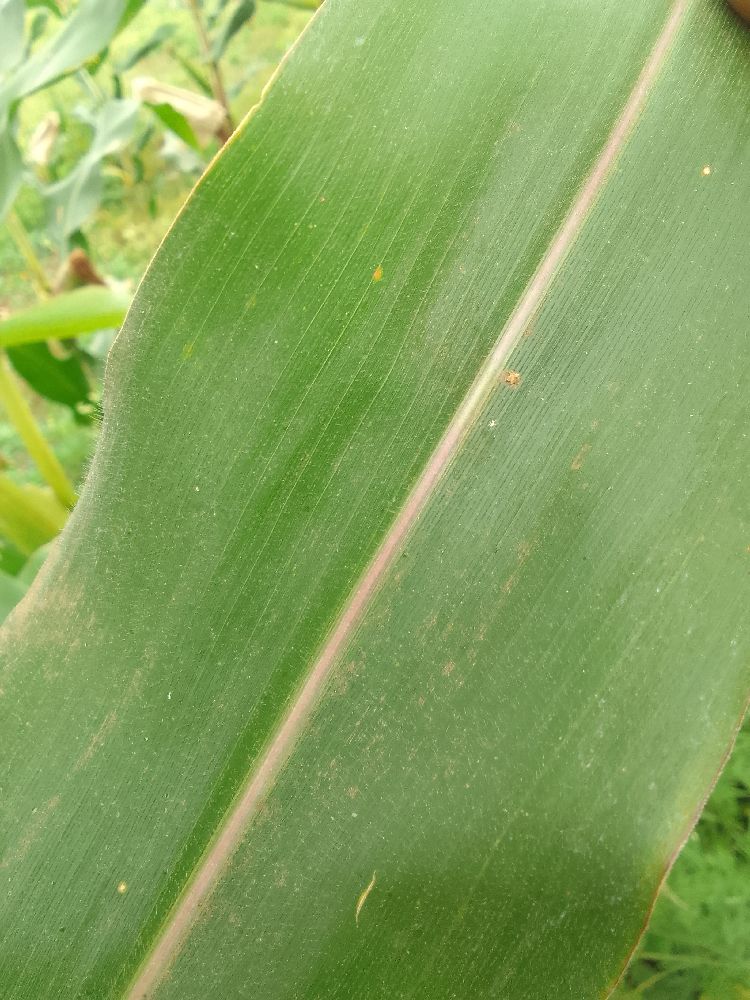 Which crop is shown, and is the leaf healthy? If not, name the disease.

maize, healthy
